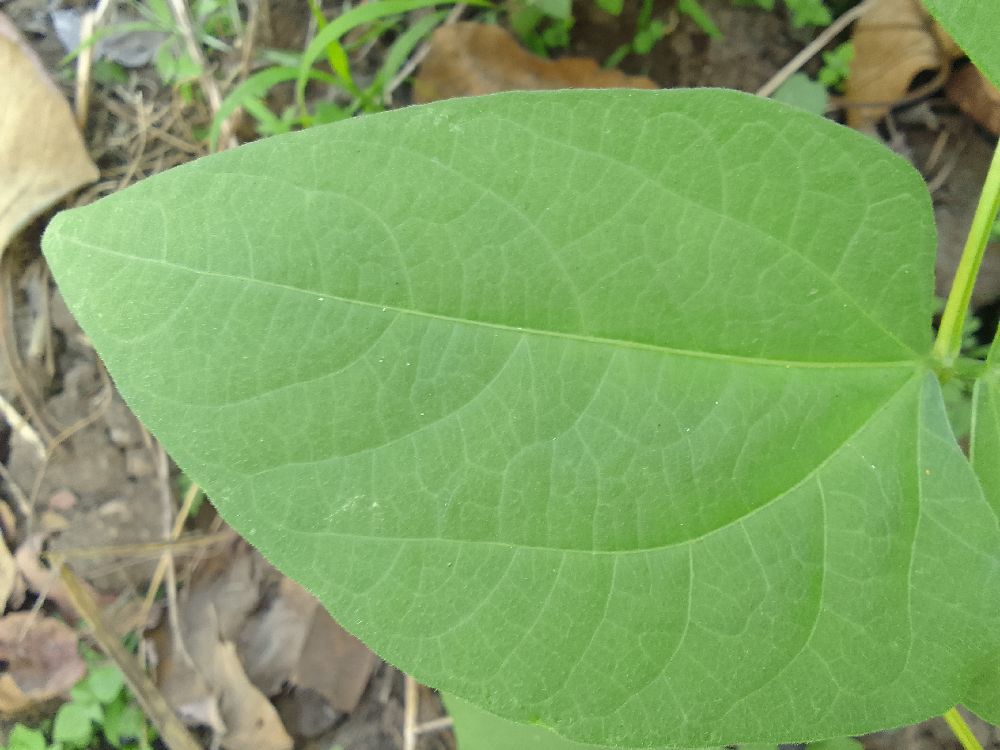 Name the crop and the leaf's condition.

common bean, healthy
